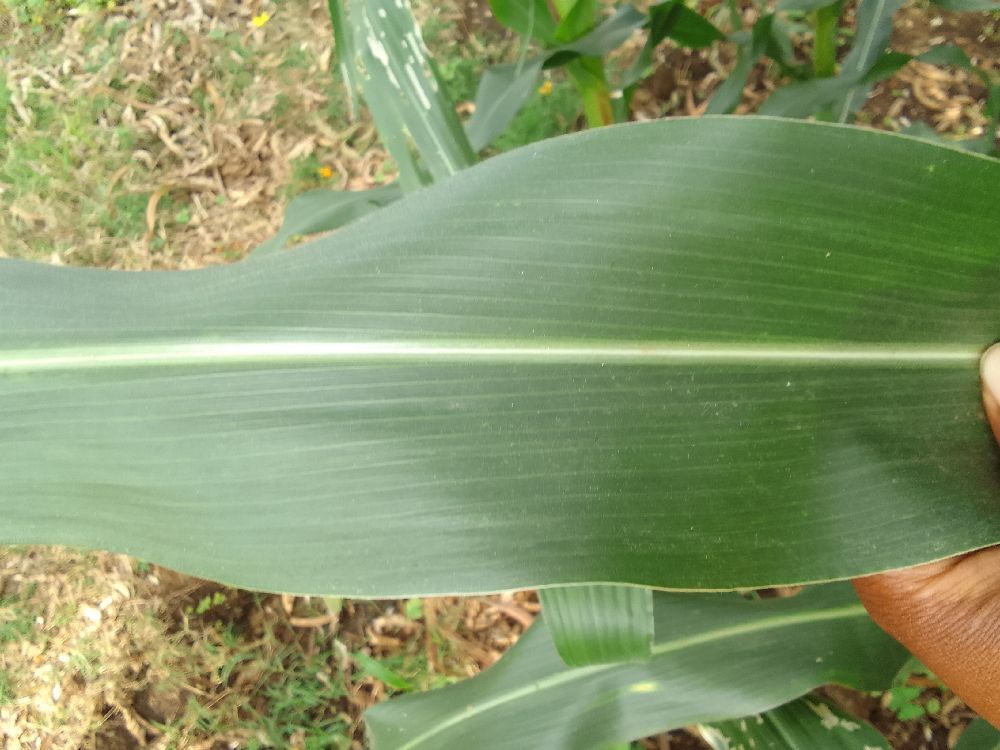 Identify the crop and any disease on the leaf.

maize, healthy
